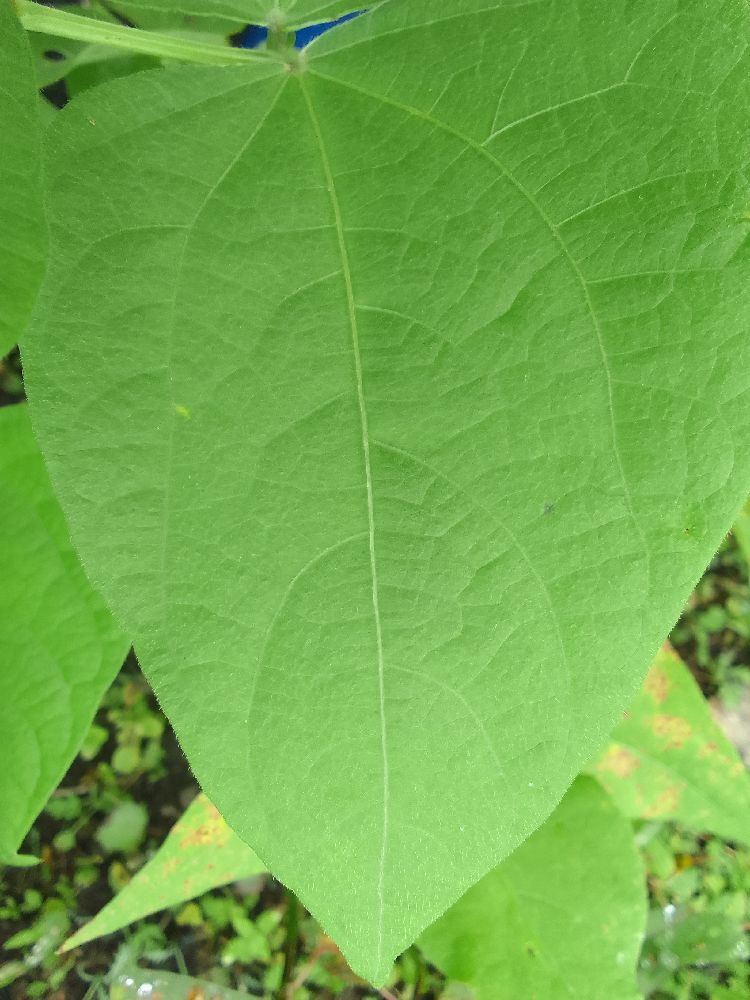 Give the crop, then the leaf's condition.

common bean, healthy
